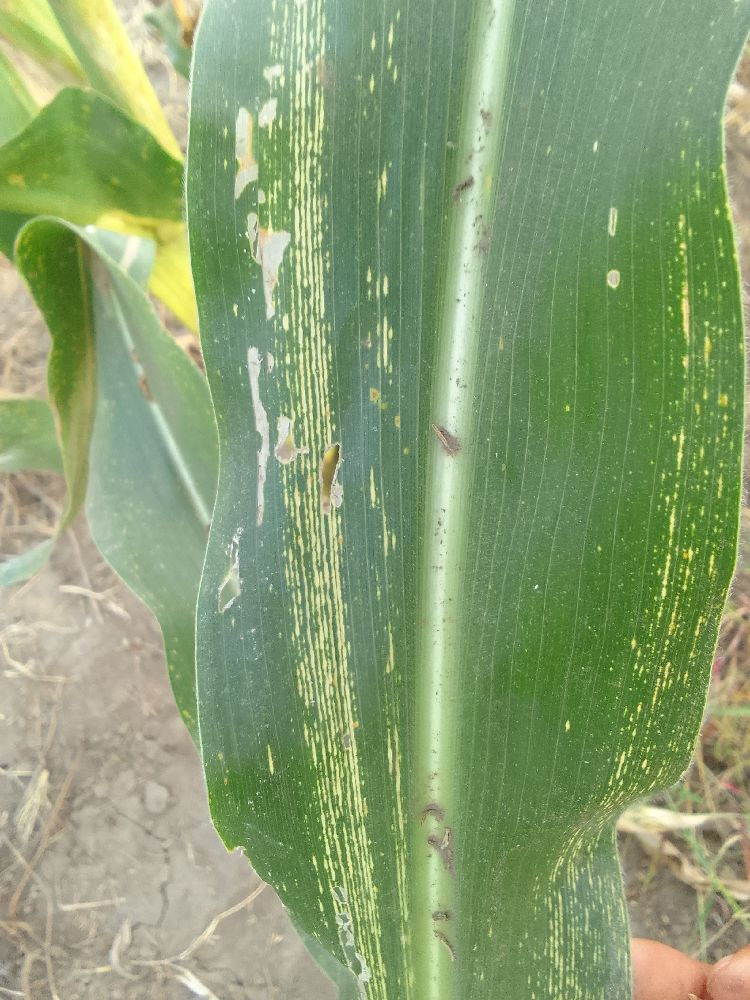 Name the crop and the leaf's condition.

maize, maize streak virus
